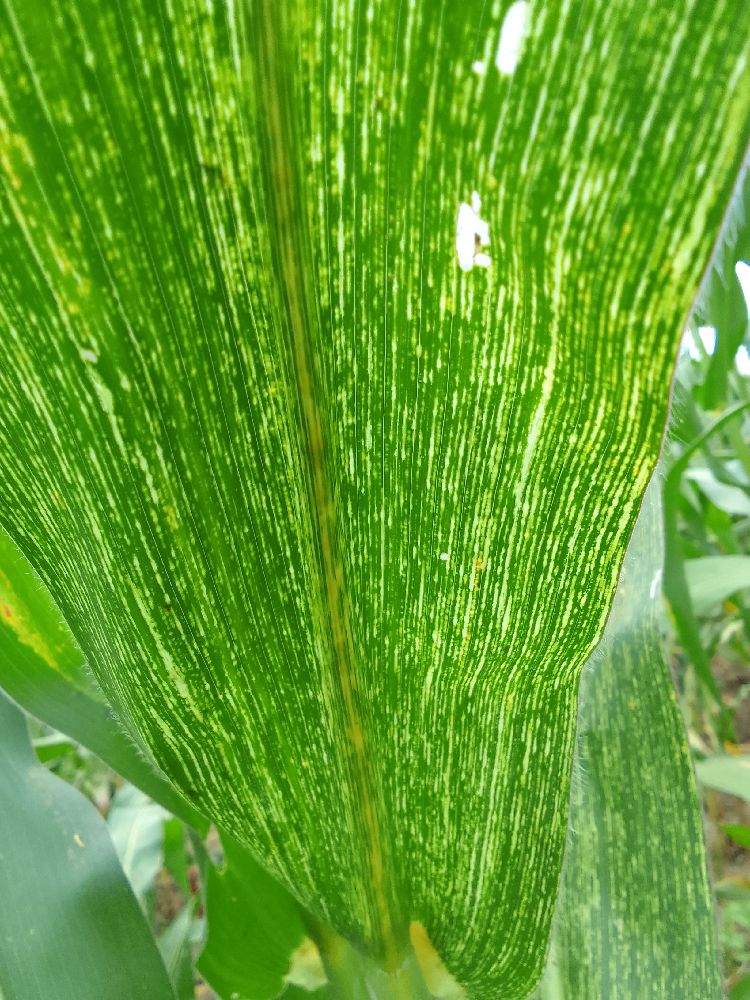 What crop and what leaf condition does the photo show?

maize, maize streak virus
